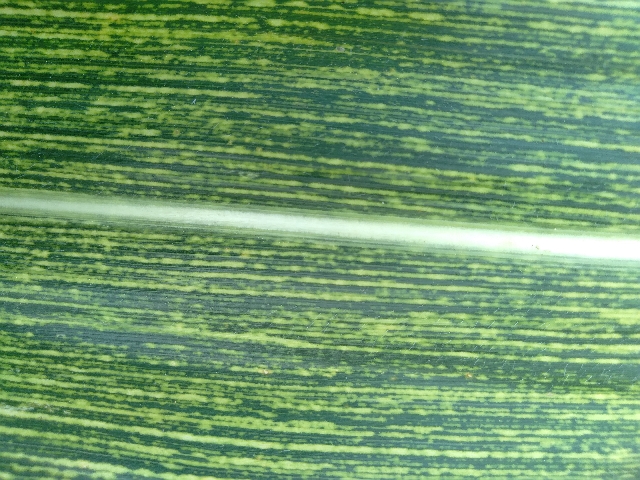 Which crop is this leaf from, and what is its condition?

maize, maize streak virus
